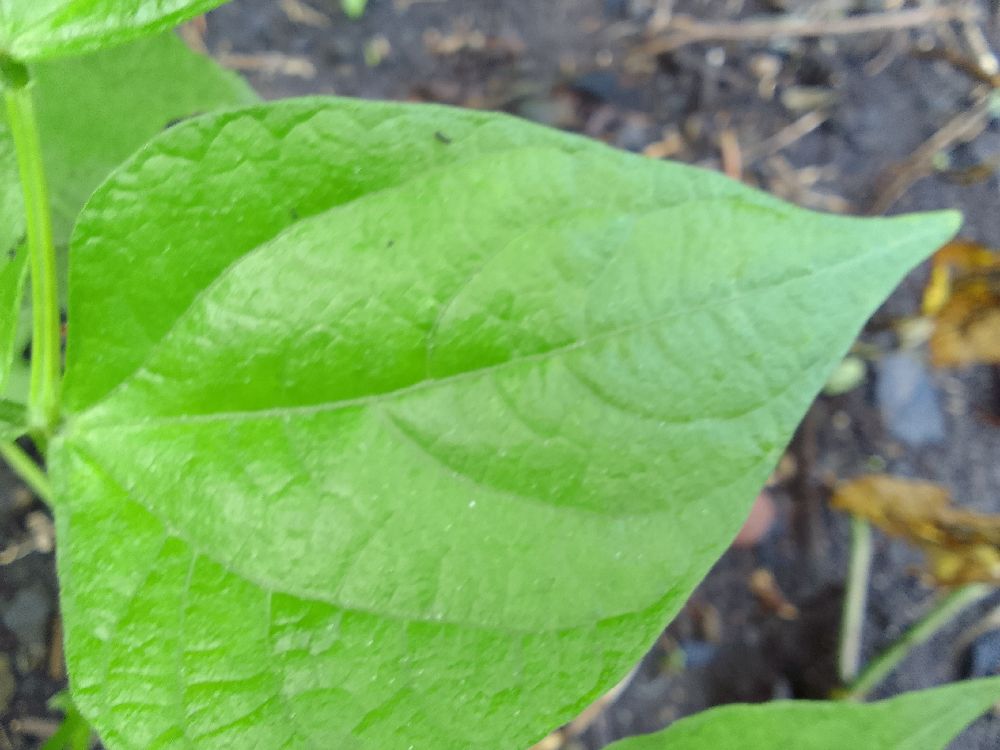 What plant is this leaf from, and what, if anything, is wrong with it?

common bean, healthy
